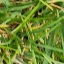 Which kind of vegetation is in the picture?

grass
